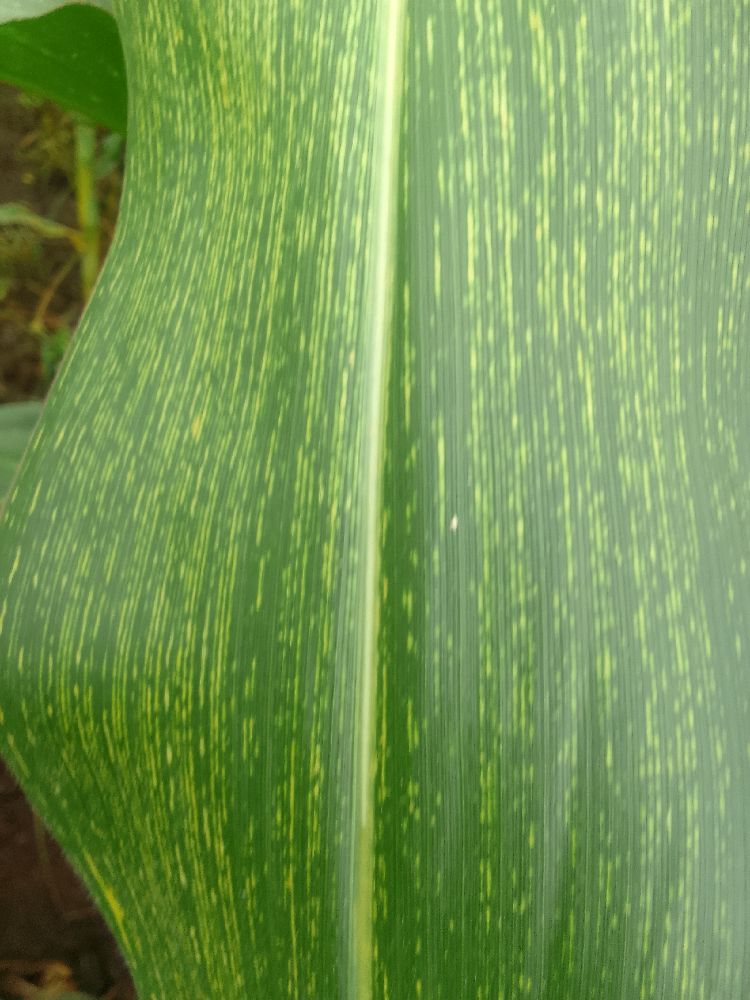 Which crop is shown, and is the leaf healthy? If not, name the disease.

maize, maize streak virus
